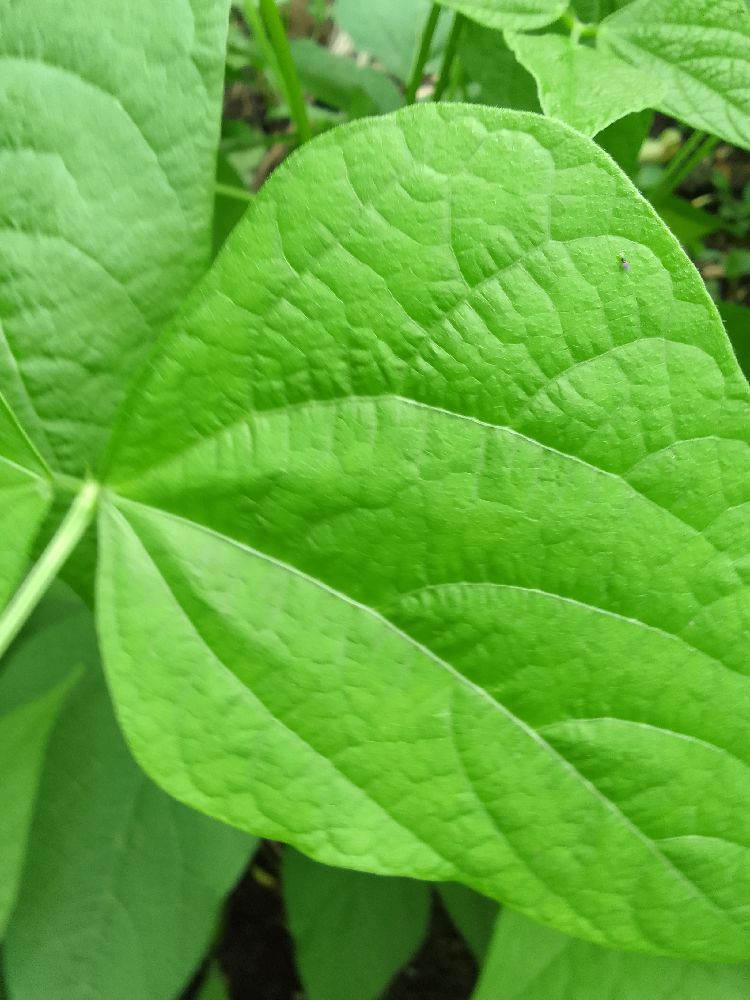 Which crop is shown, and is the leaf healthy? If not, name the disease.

common bean, healthy
